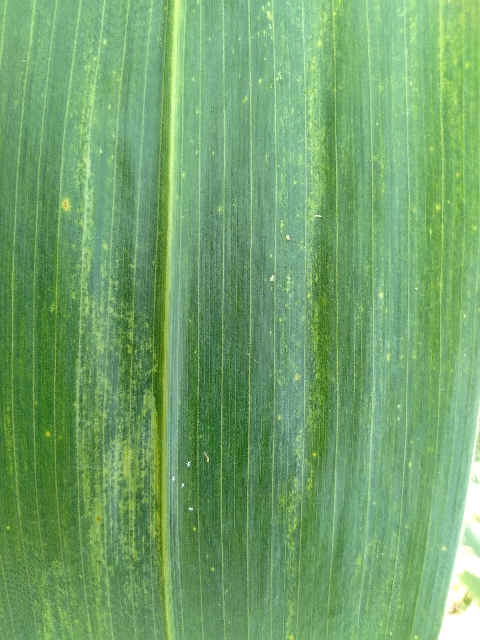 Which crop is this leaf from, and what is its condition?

maize, maize lethal necrosis
